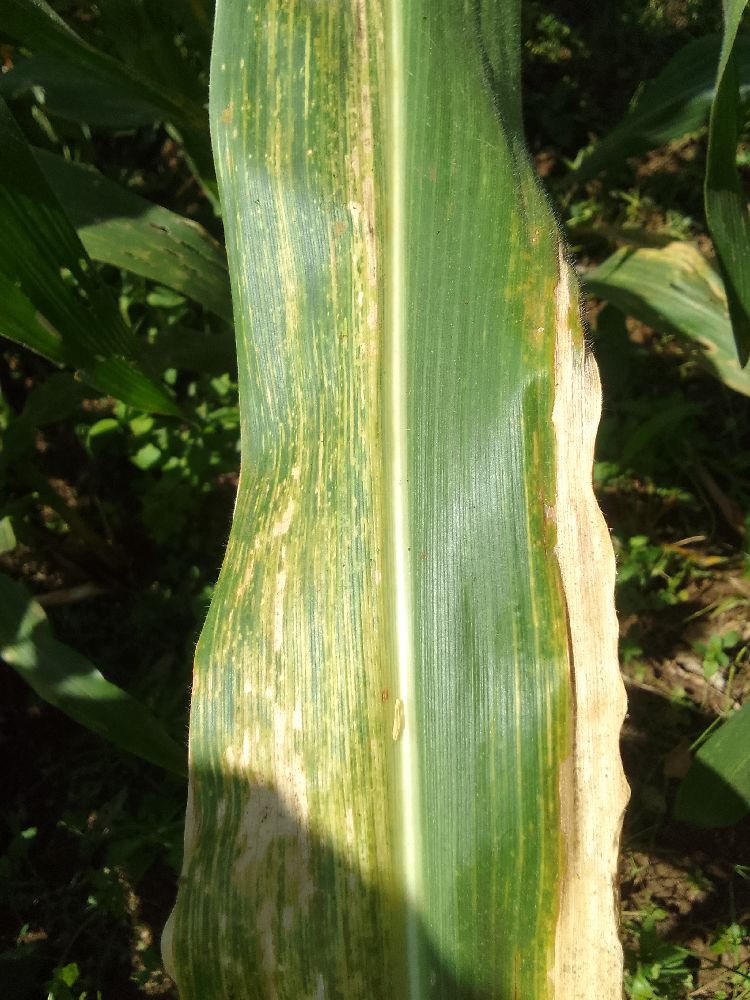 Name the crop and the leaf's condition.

maize, maize lethal necrosis
